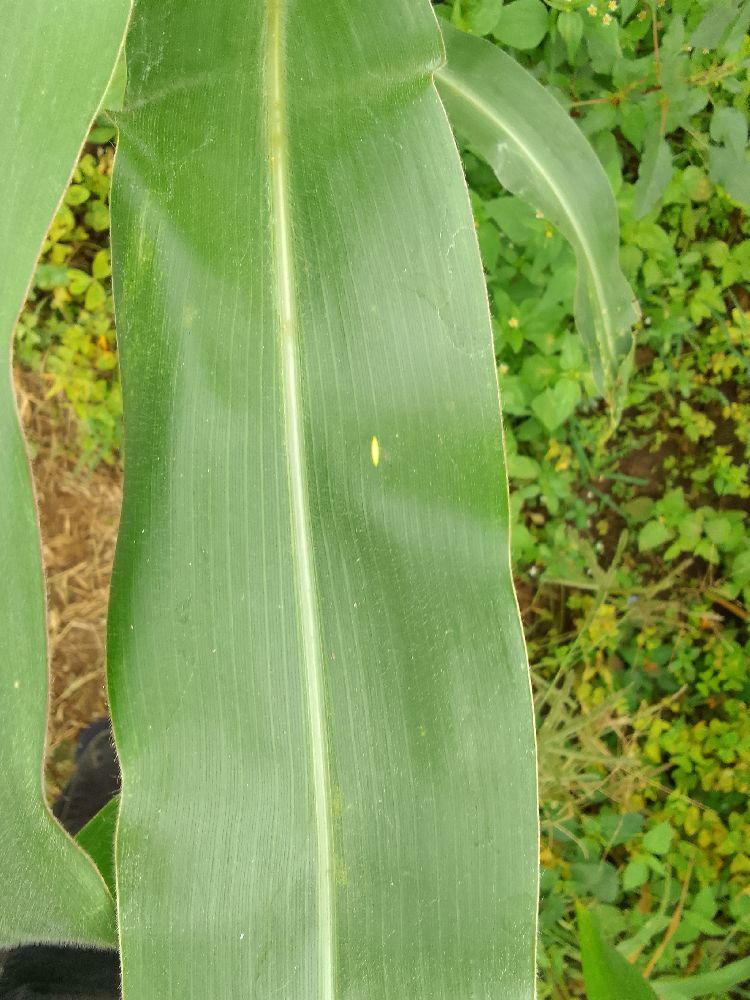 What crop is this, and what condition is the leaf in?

maize, healthy
